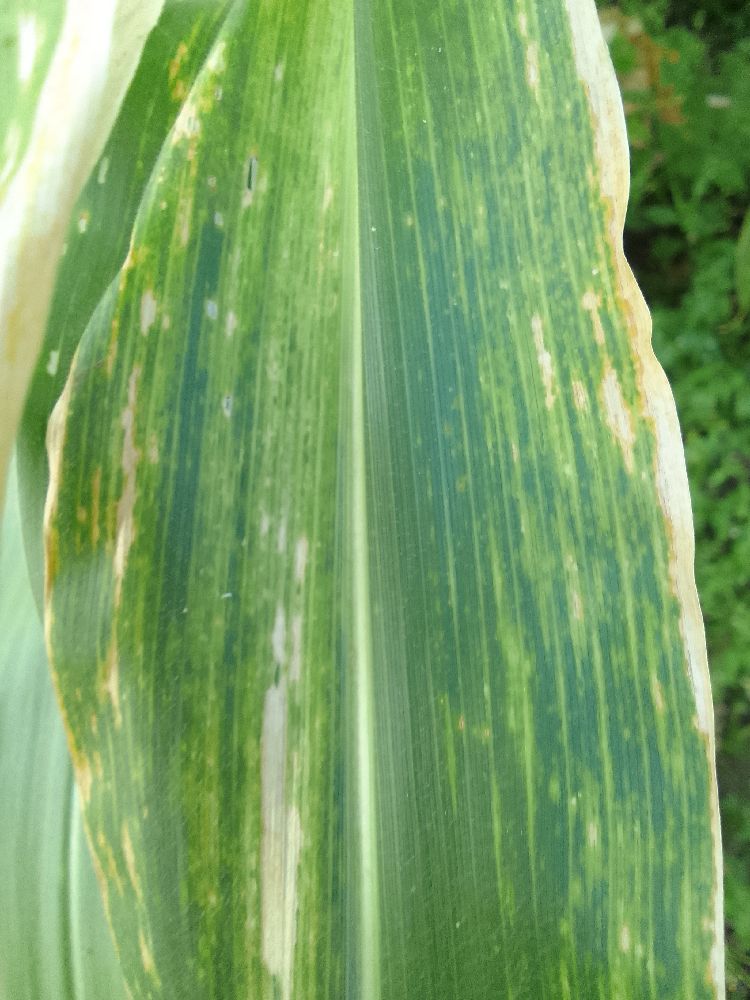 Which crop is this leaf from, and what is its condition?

maize, maize lethal necrosis
